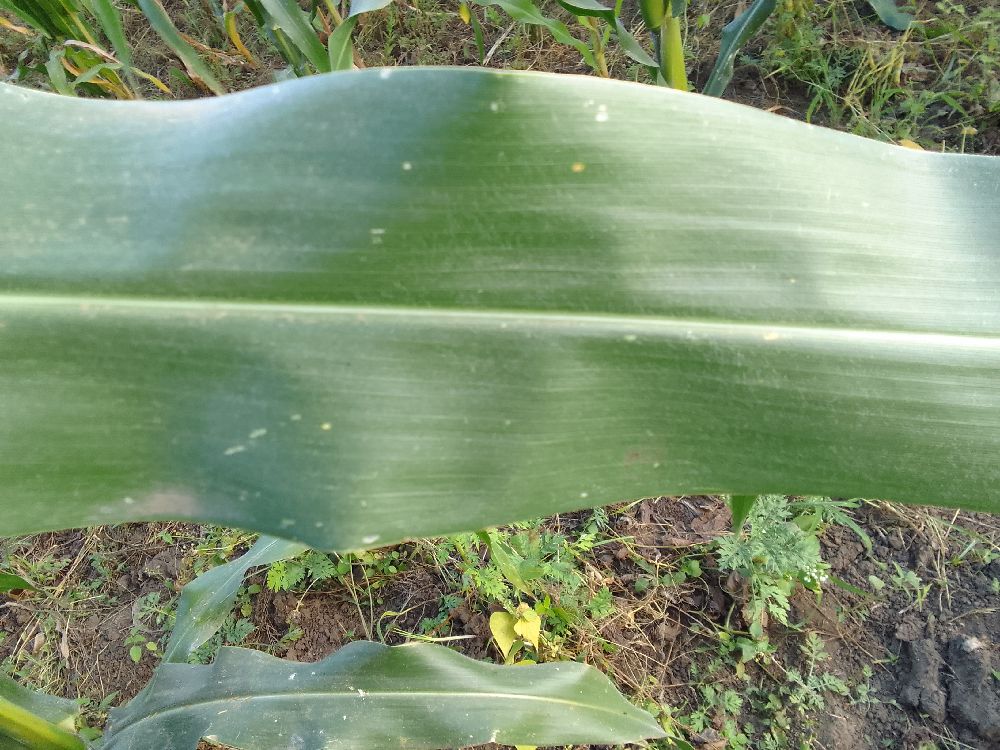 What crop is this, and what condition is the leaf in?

maize, healthy
